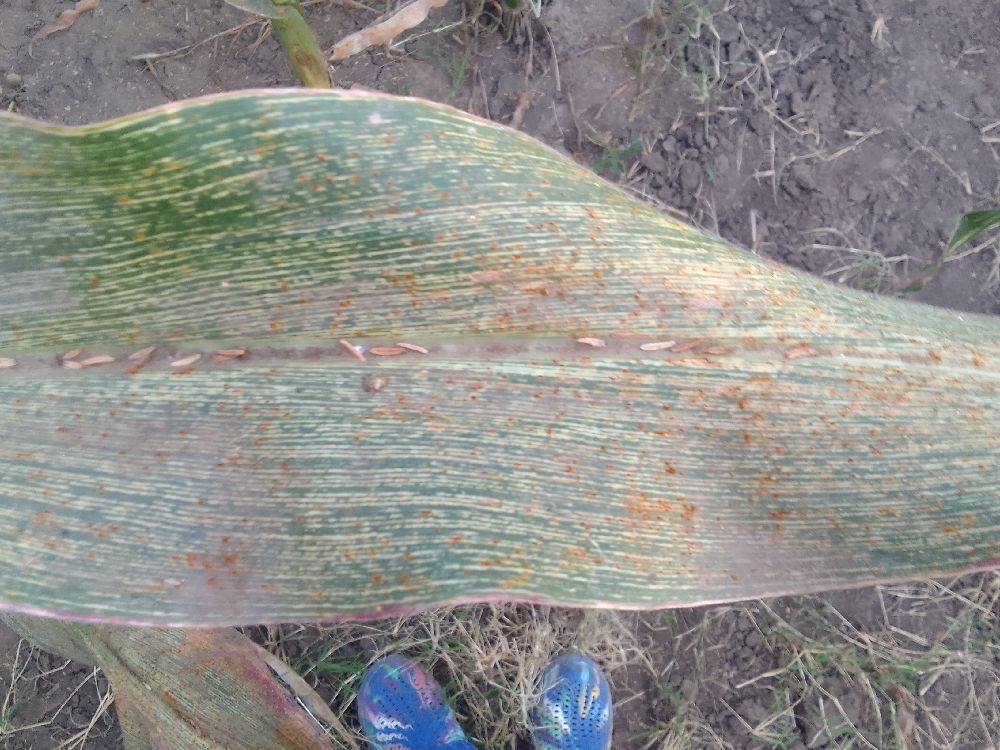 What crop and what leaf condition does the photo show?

maize, maize streak virus
